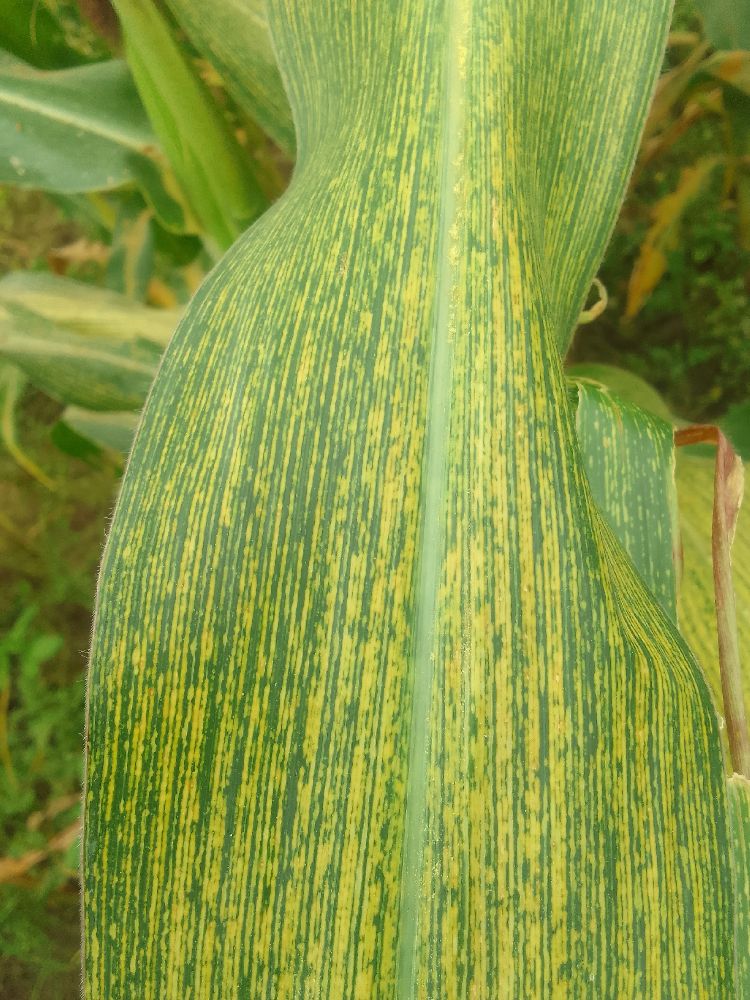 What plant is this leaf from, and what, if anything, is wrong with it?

maize, maize streak virus
